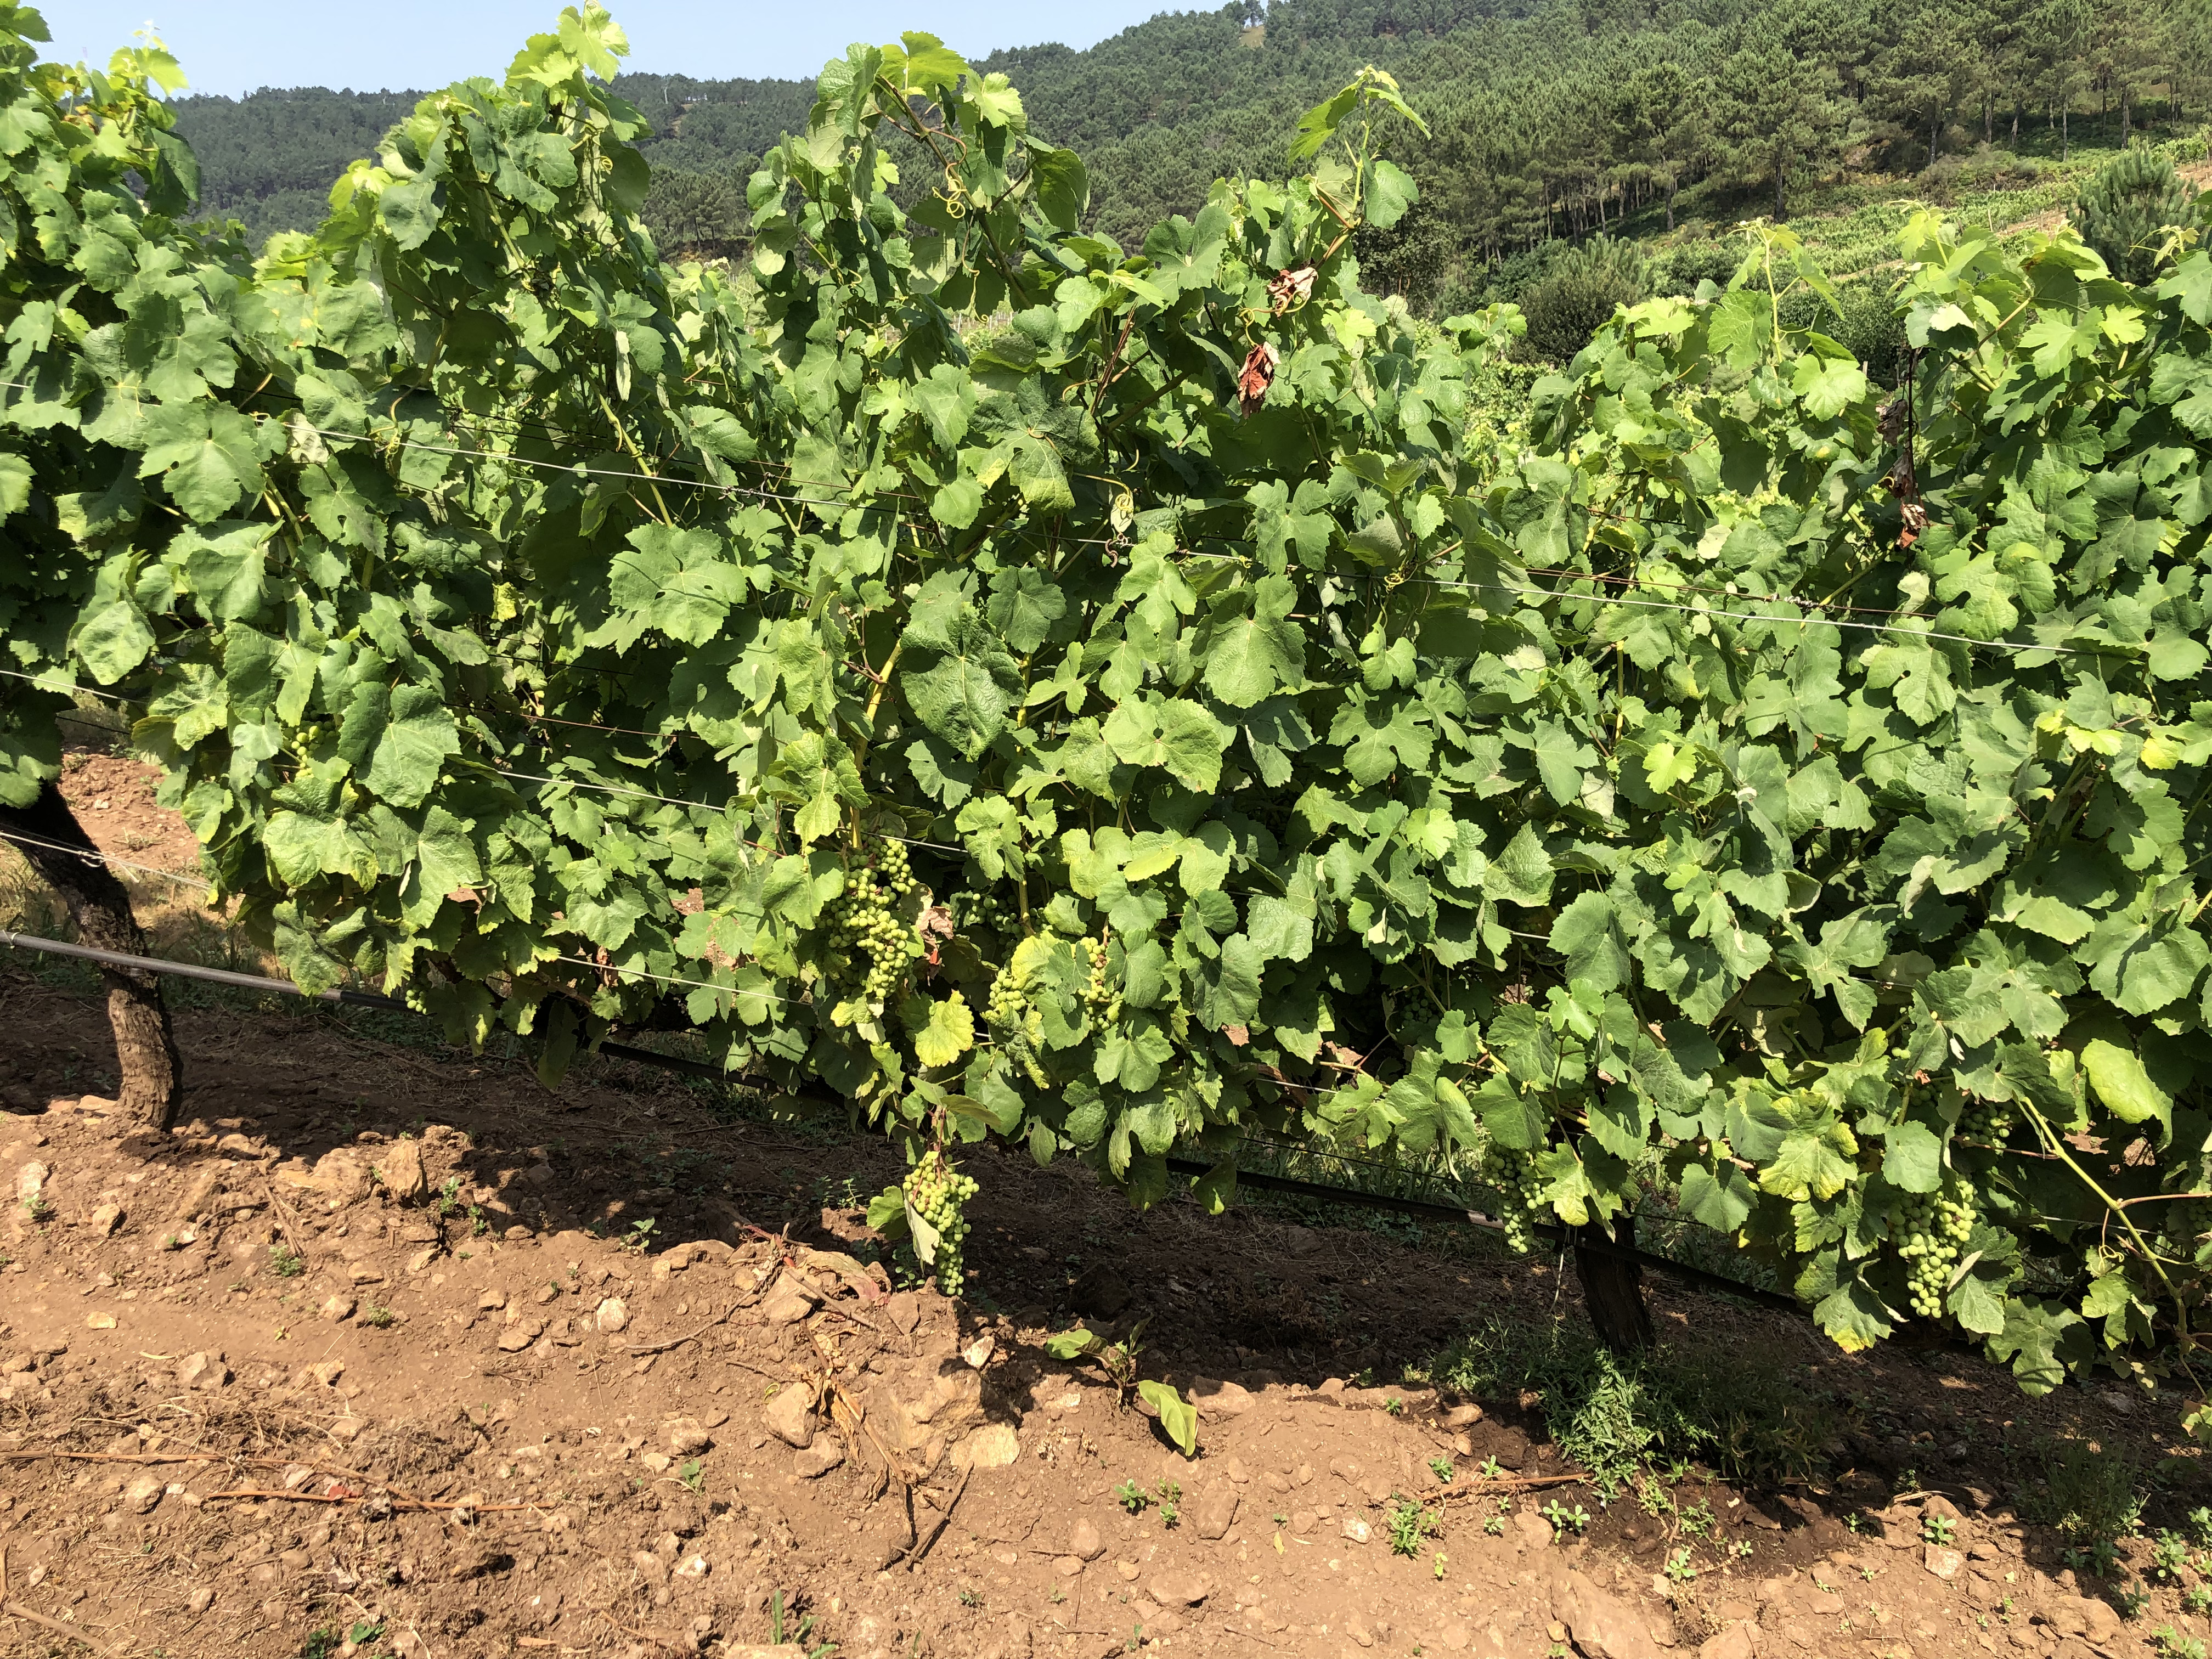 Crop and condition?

grapevine, not affected by esca disease
